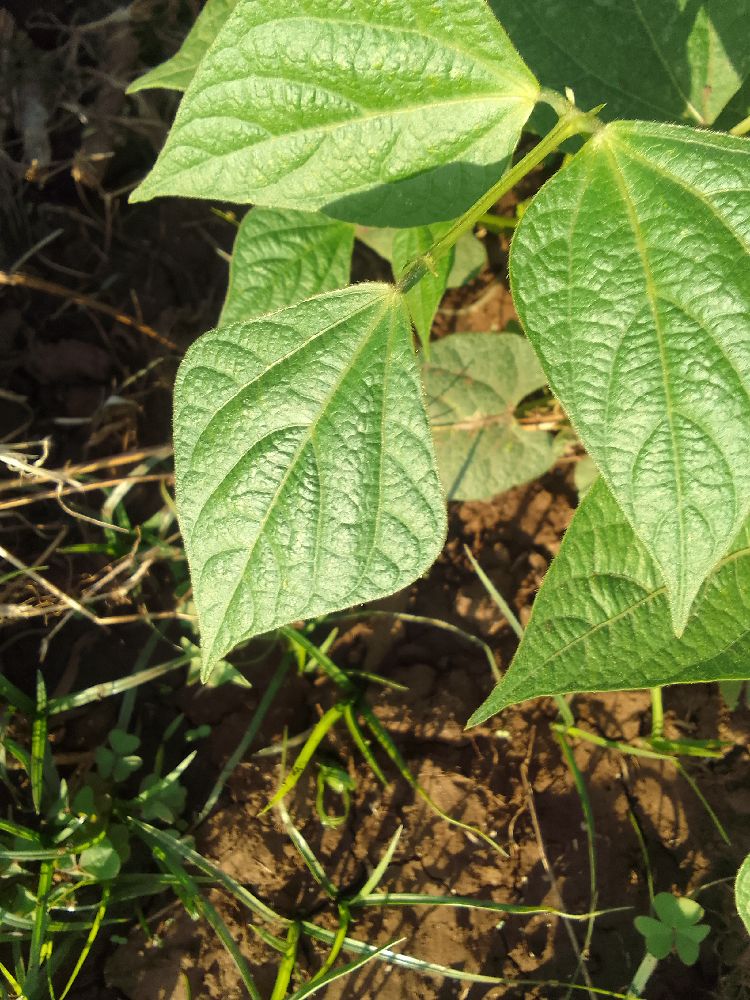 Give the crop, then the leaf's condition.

common bean, healthy
